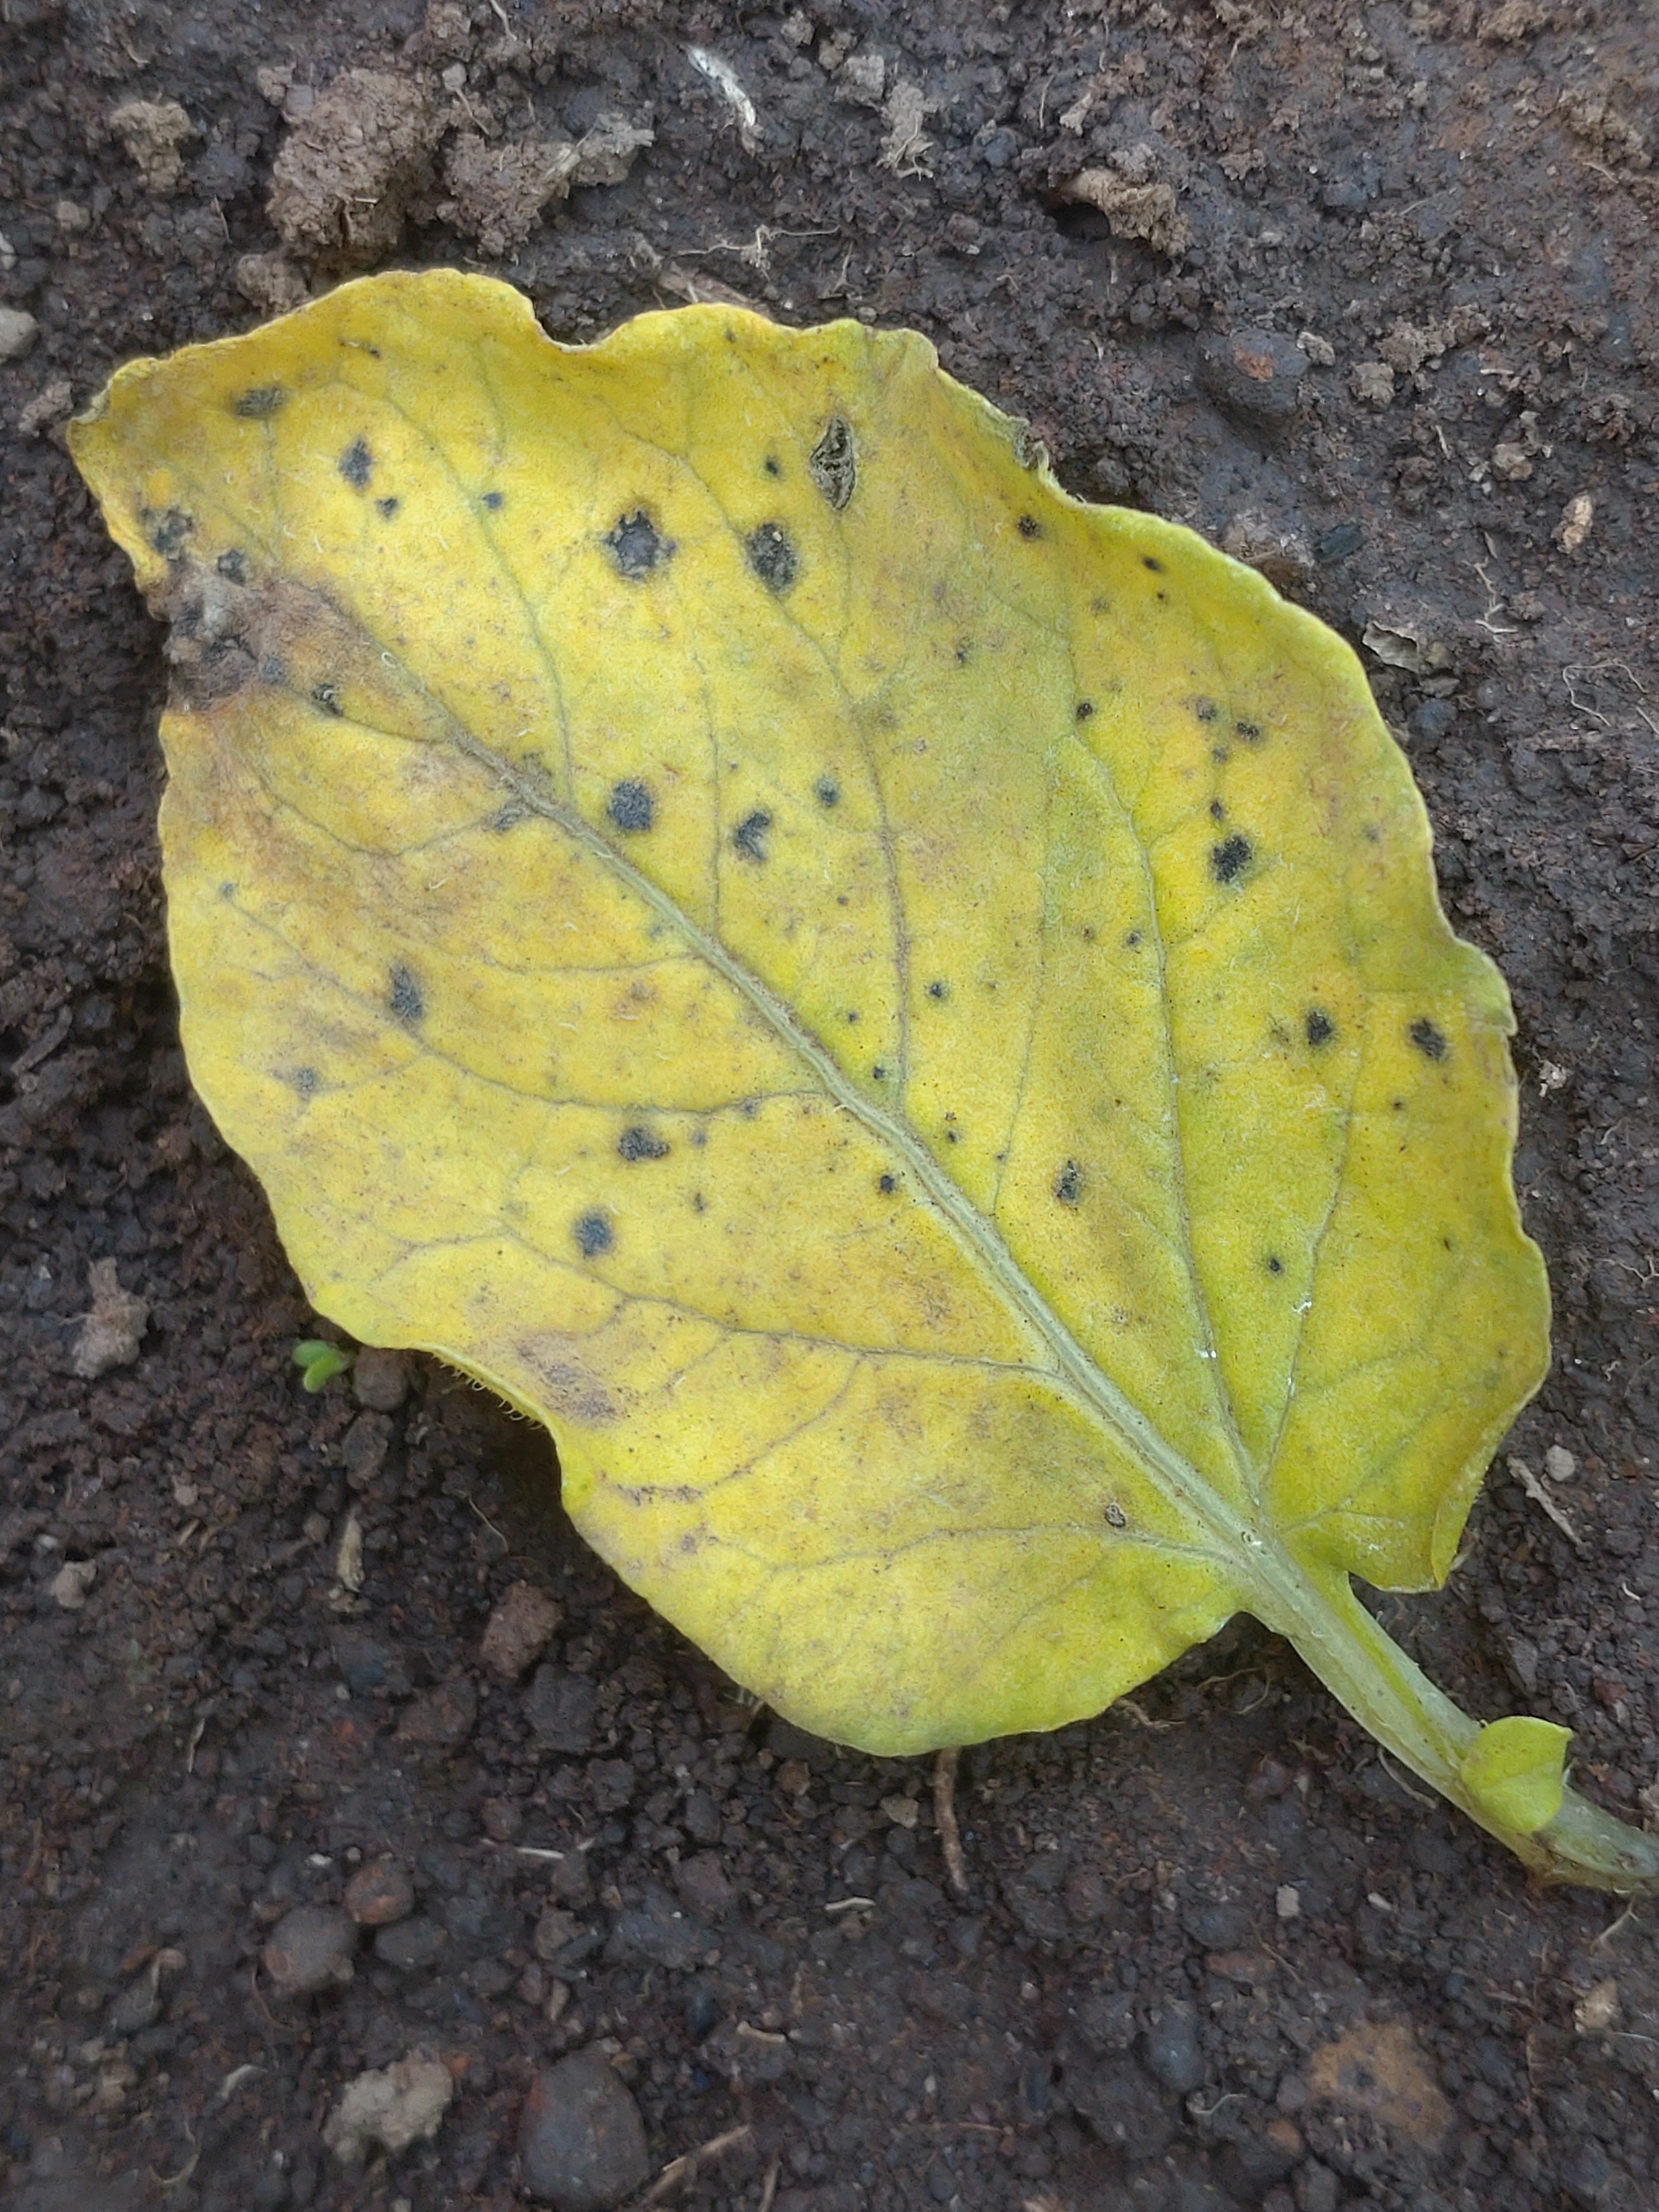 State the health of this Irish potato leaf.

late blight
